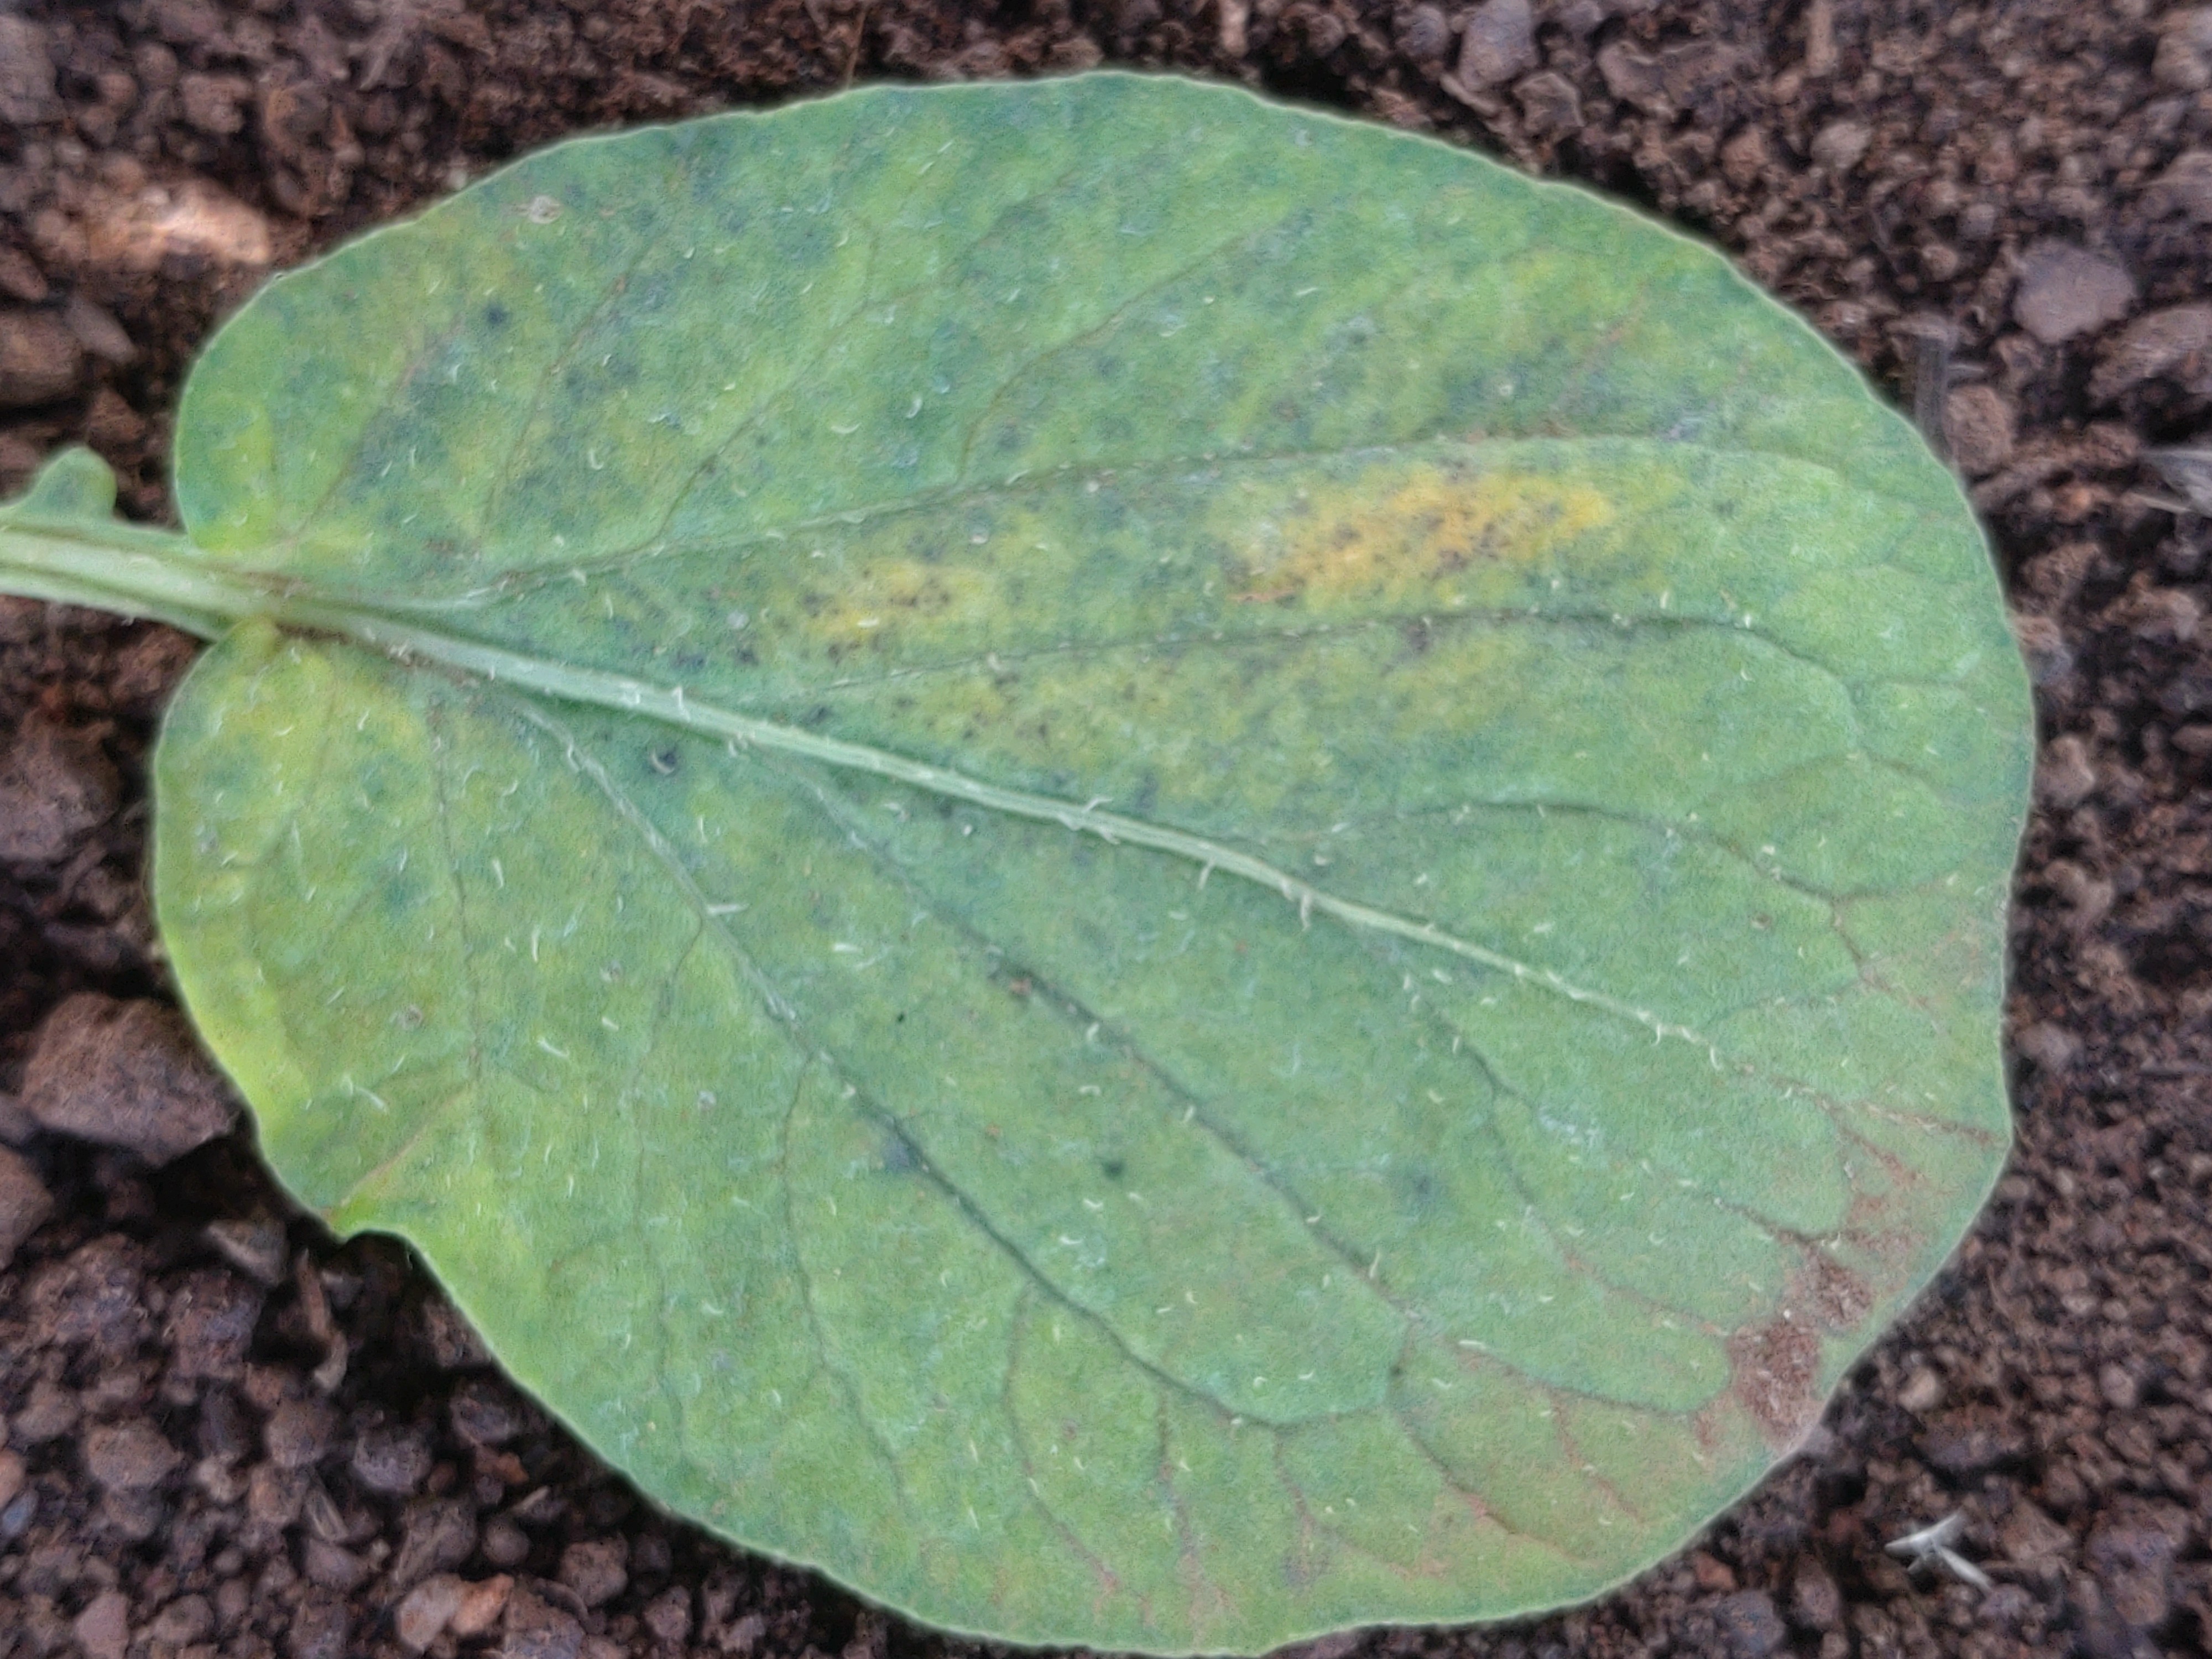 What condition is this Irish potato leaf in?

late blight
